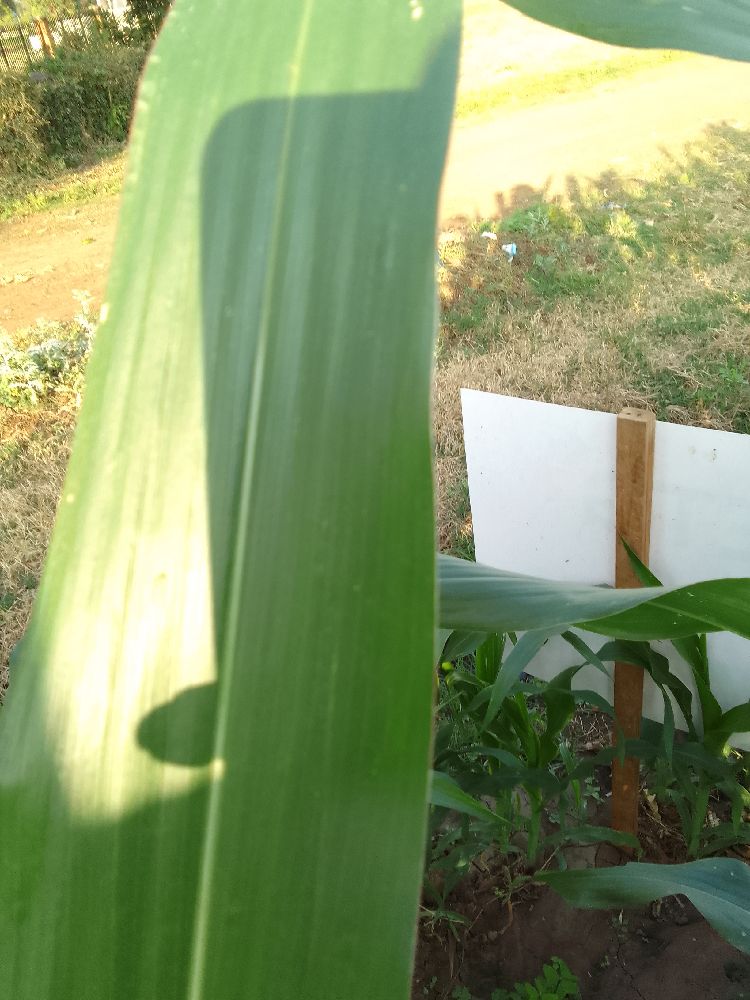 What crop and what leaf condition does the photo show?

maize, healthy
